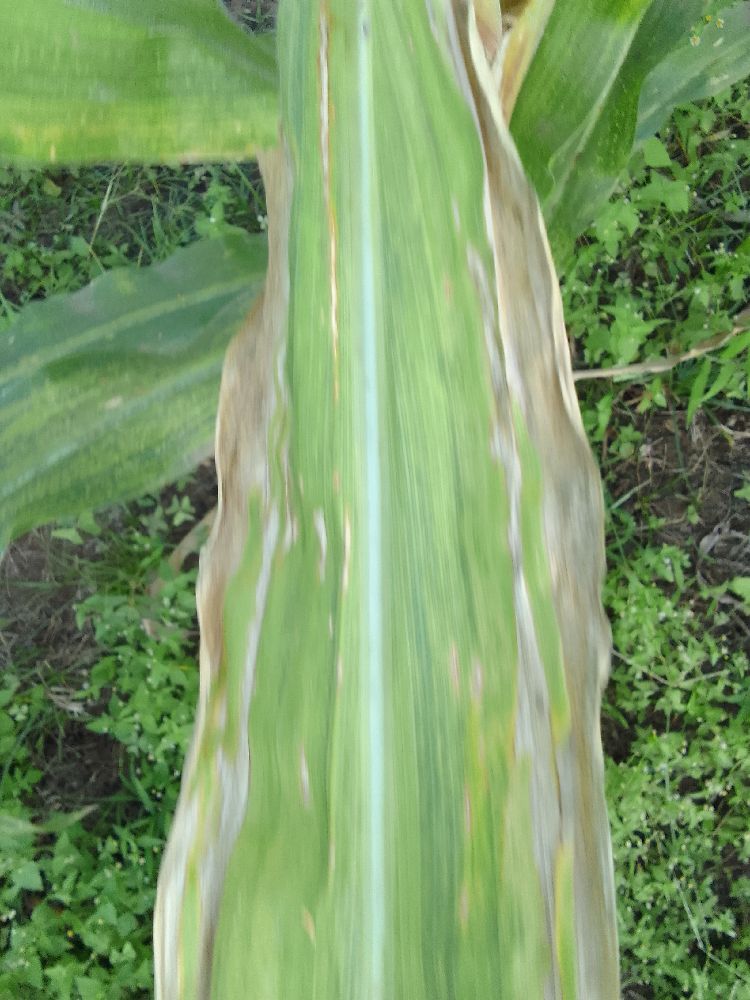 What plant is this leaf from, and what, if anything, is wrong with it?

maize, maize lethal necrosis
